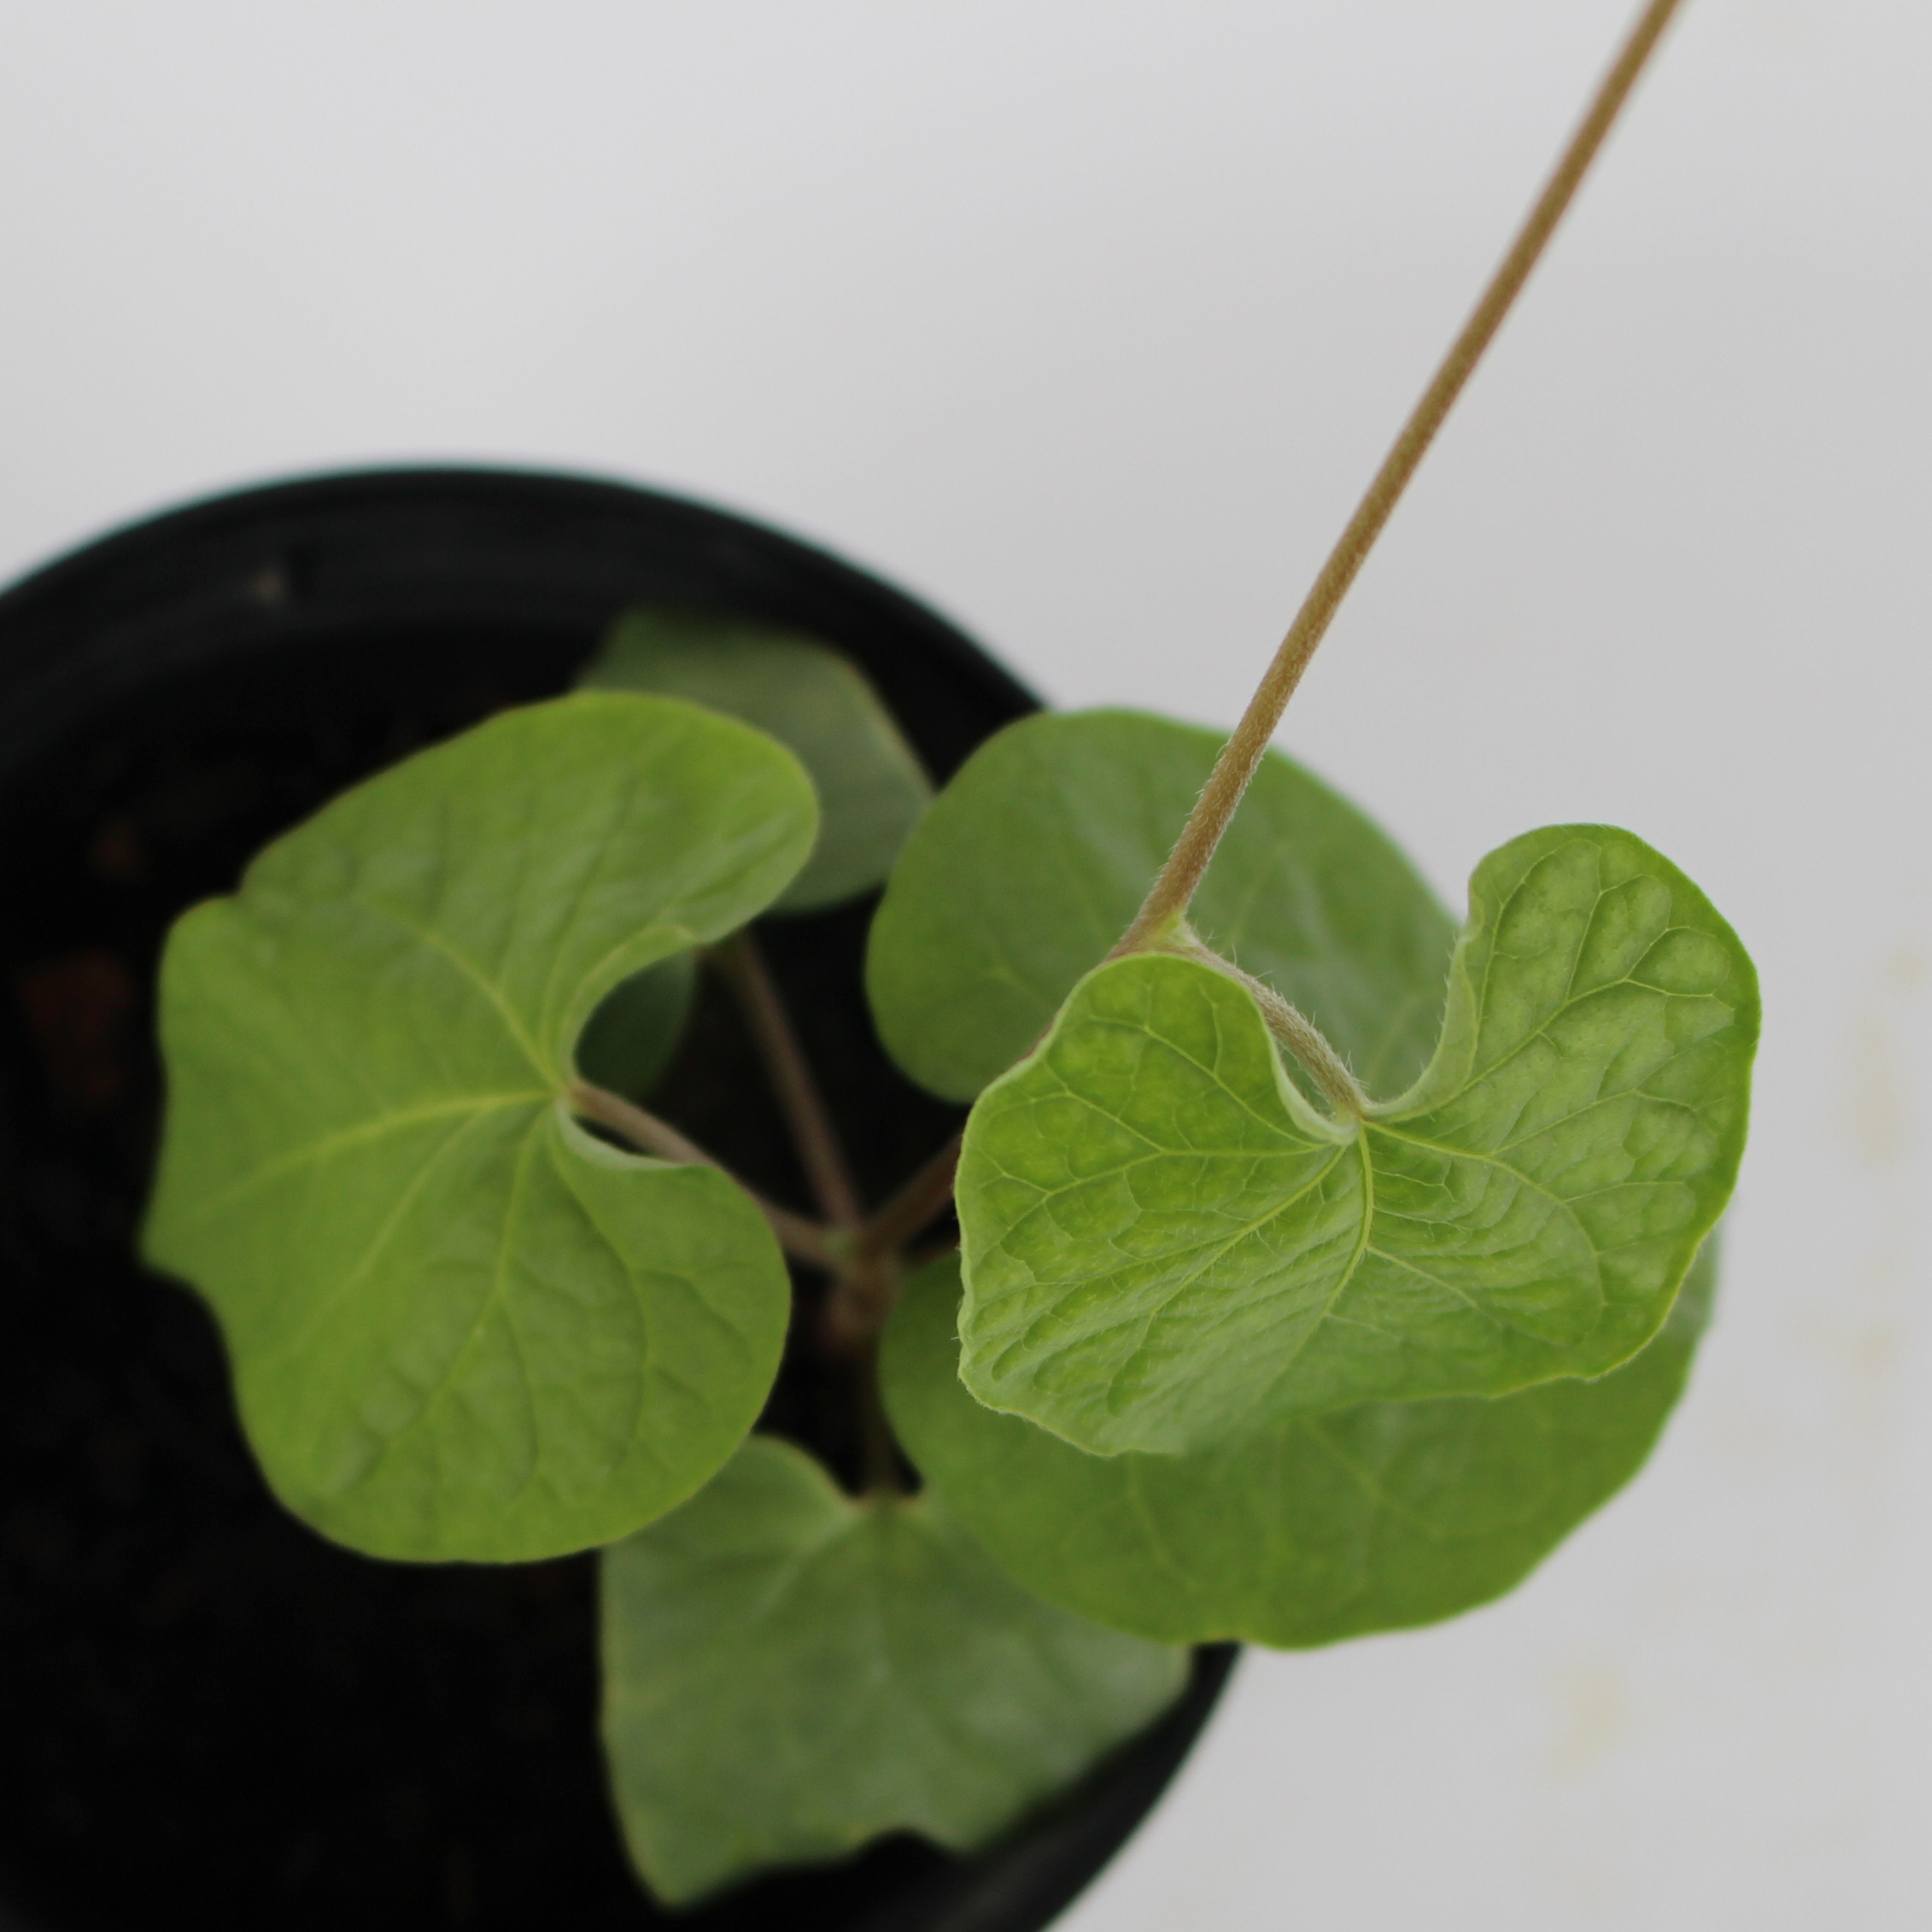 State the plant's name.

Convolvulus arvensis
